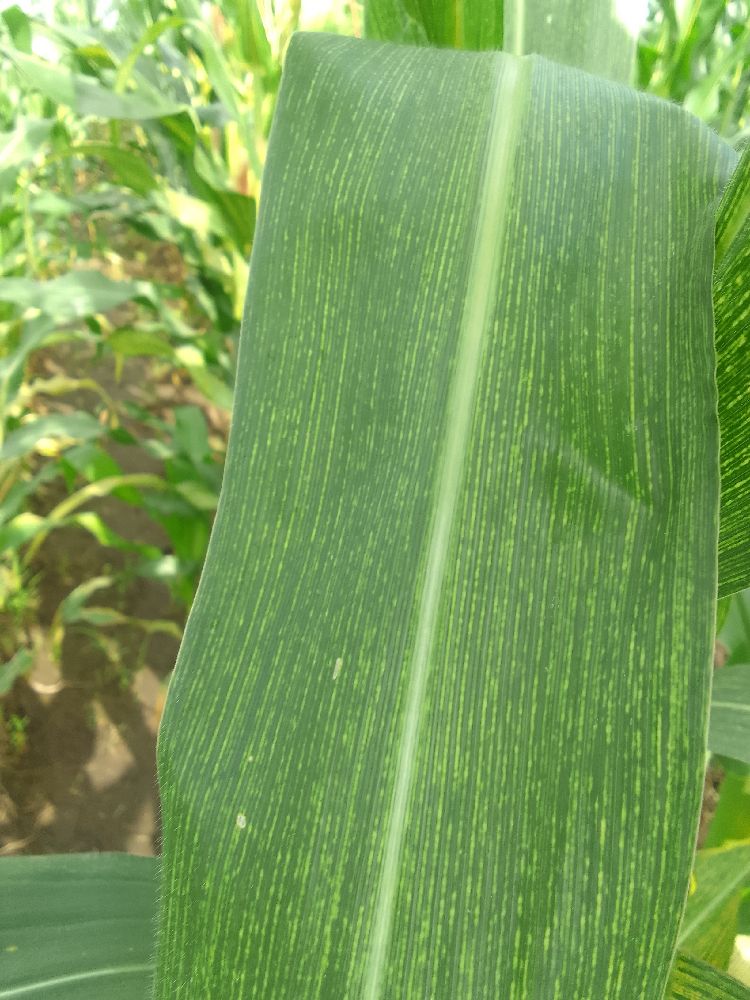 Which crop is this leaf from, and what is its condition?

maize, maize streak virus
